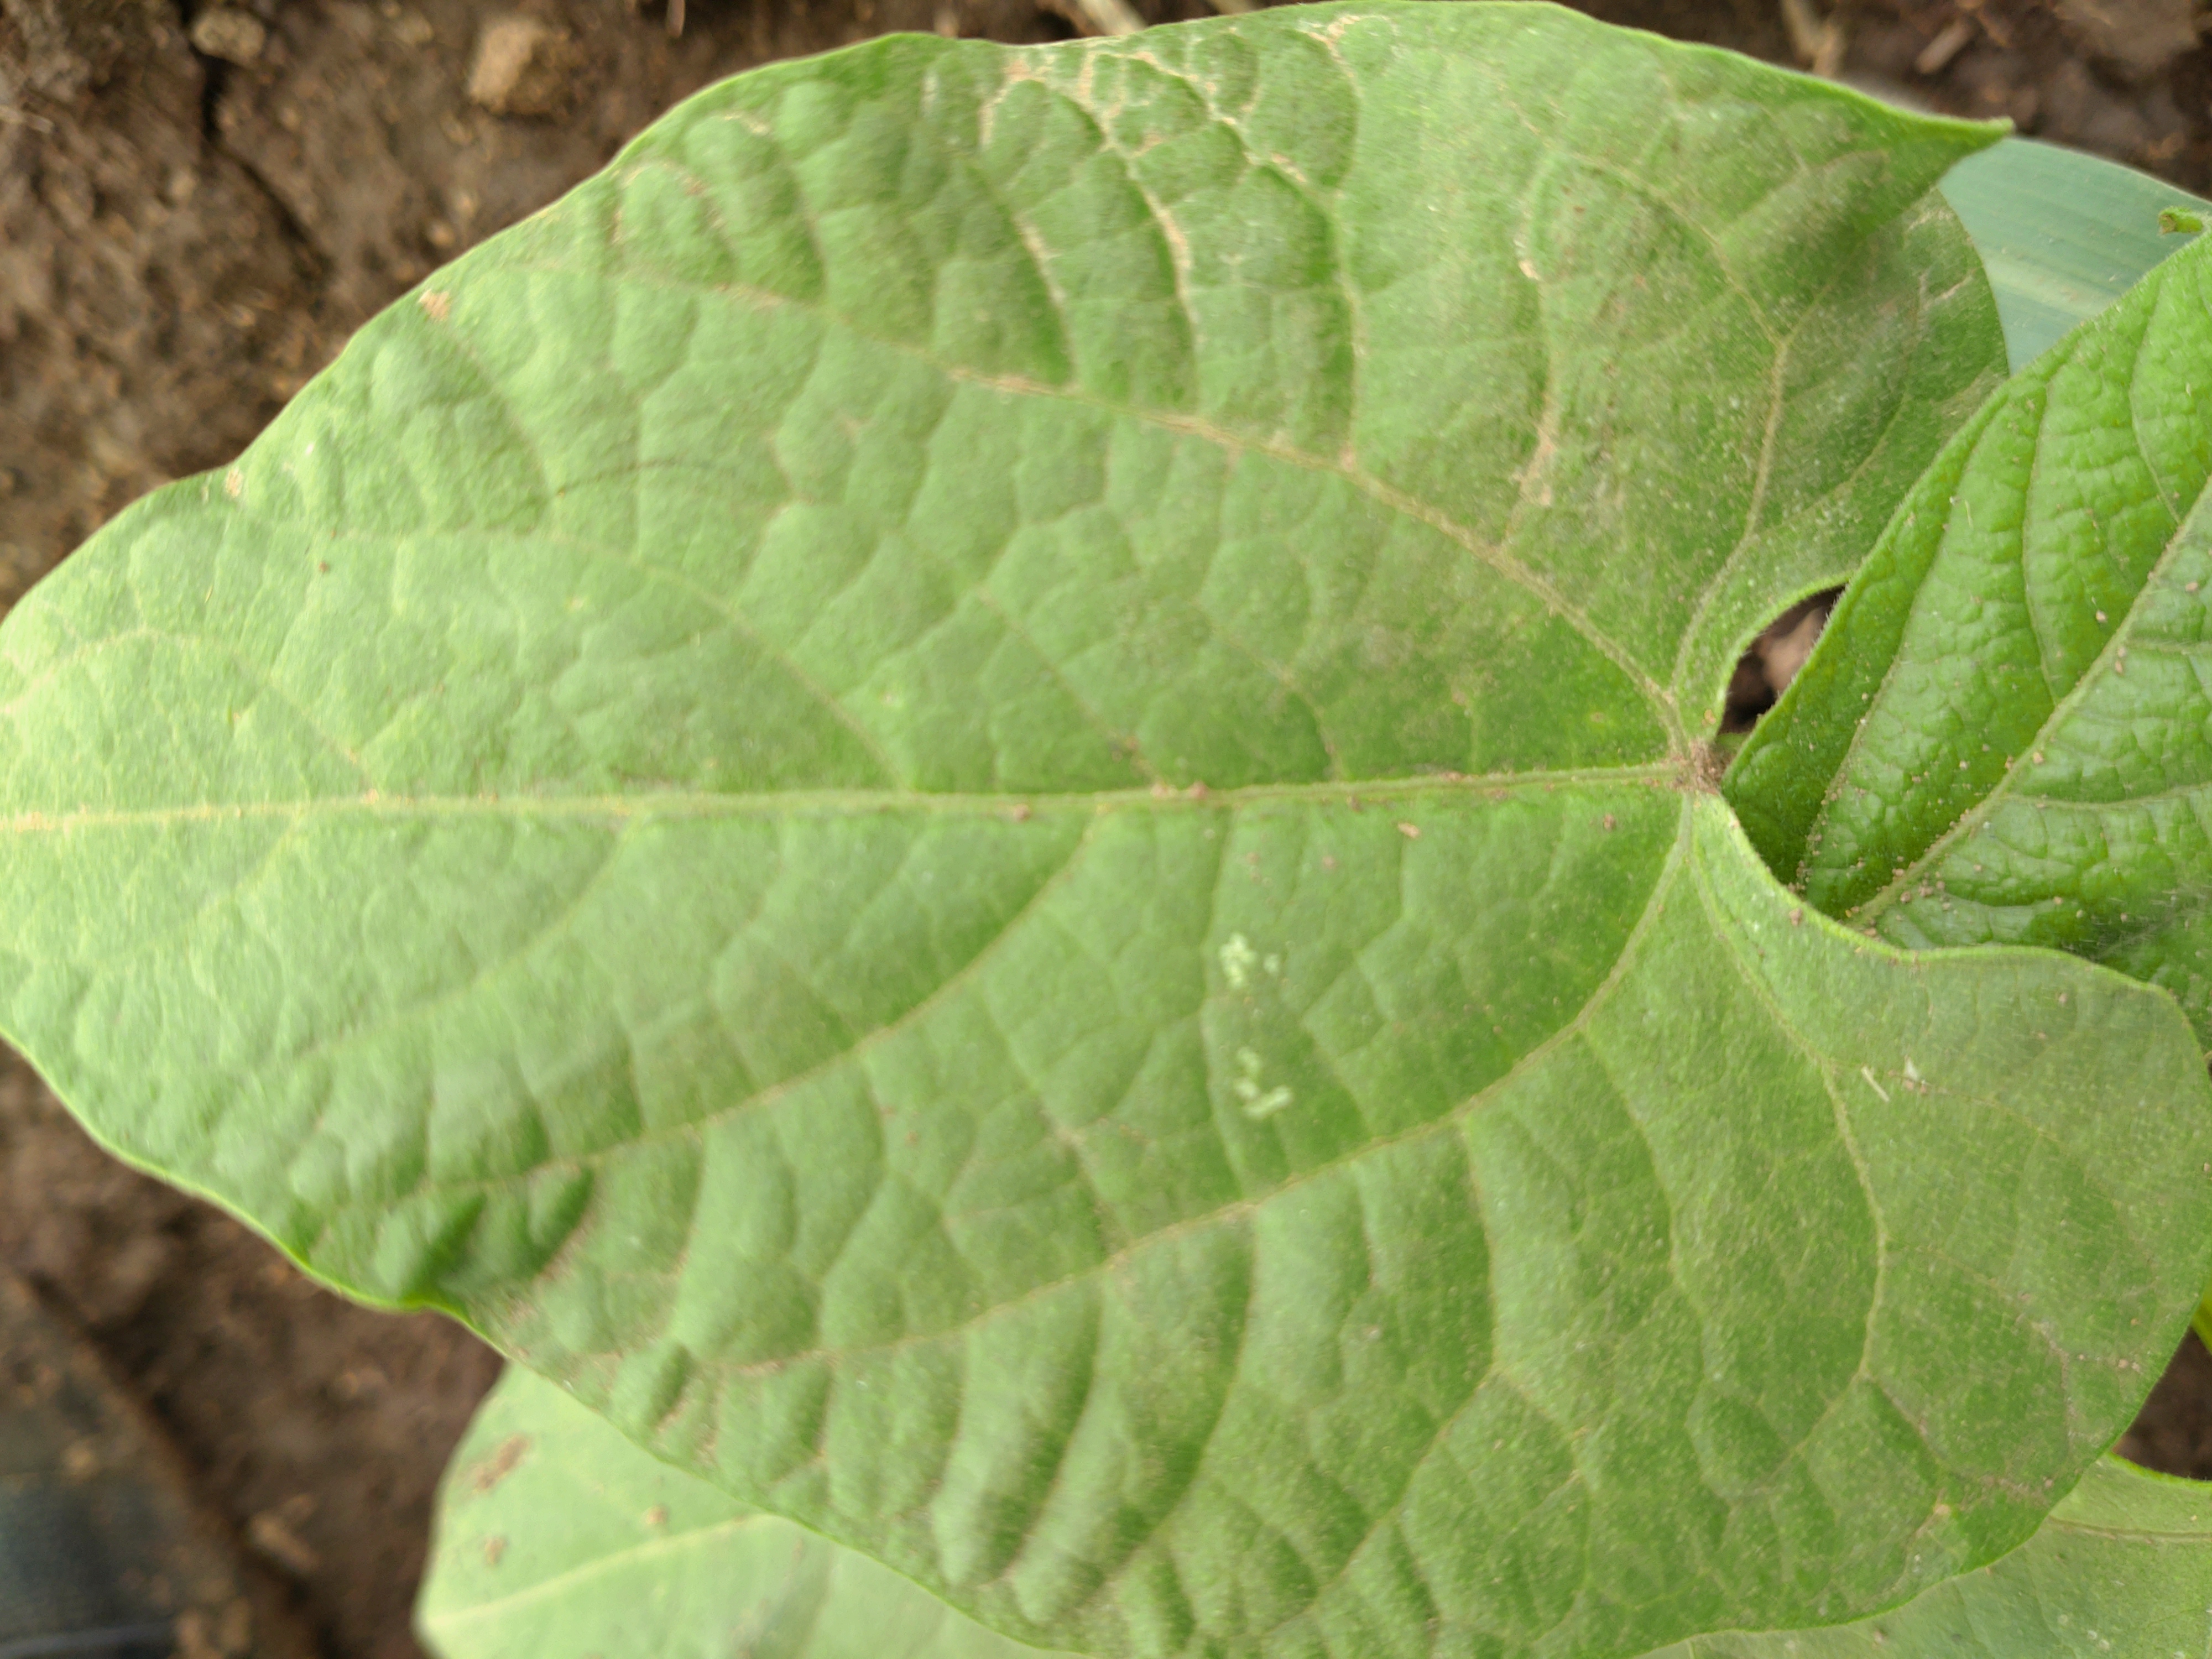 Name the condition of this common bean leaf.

healthy
